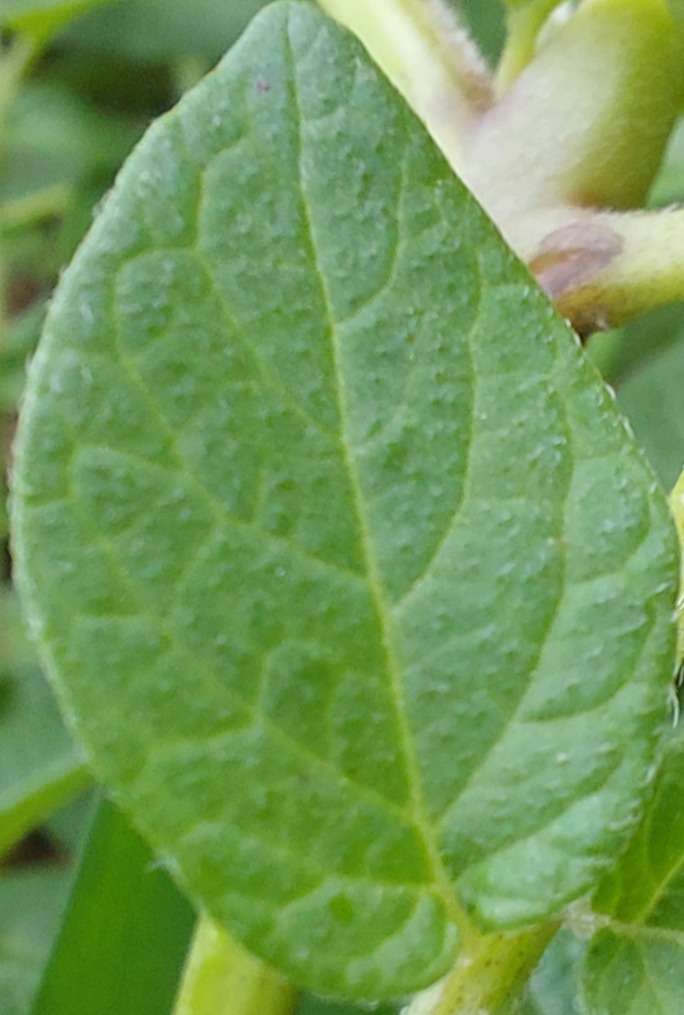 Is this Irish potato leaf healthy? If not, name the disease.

healthy
